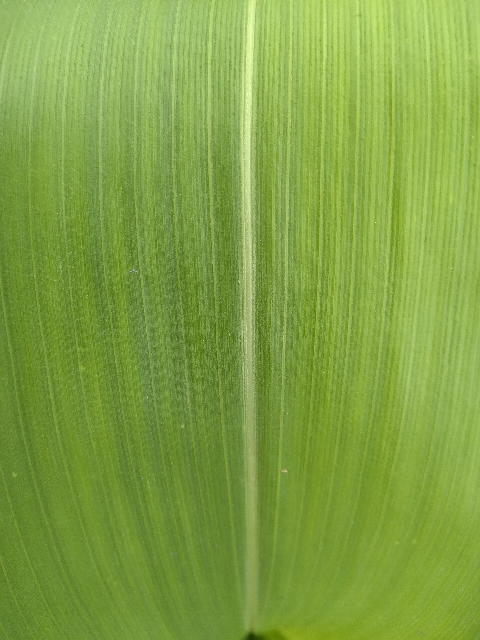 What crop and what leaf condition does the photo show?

maize, healthy
